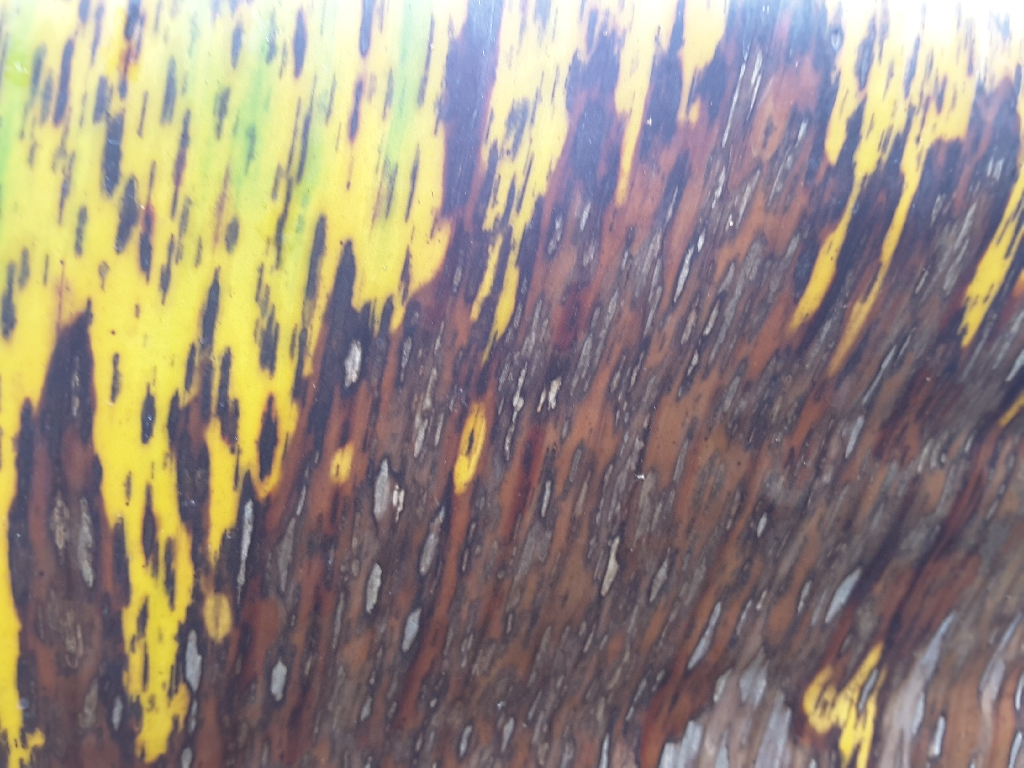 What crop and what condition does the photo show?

banana, black sigatoka
